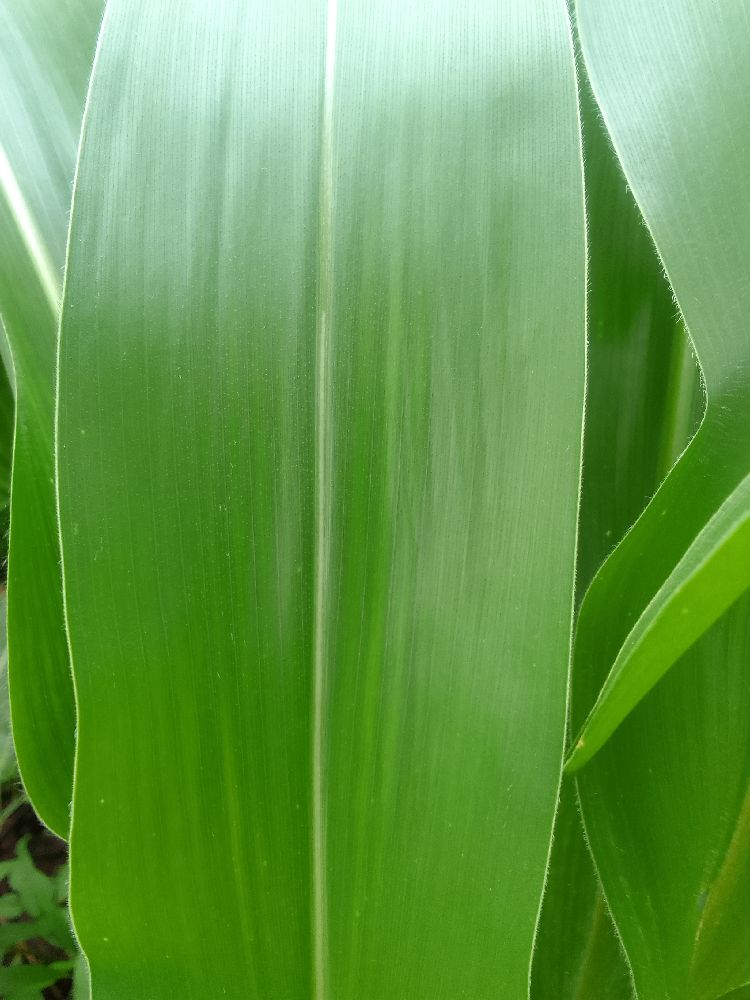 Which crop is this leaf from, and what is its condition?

maize, healthy
